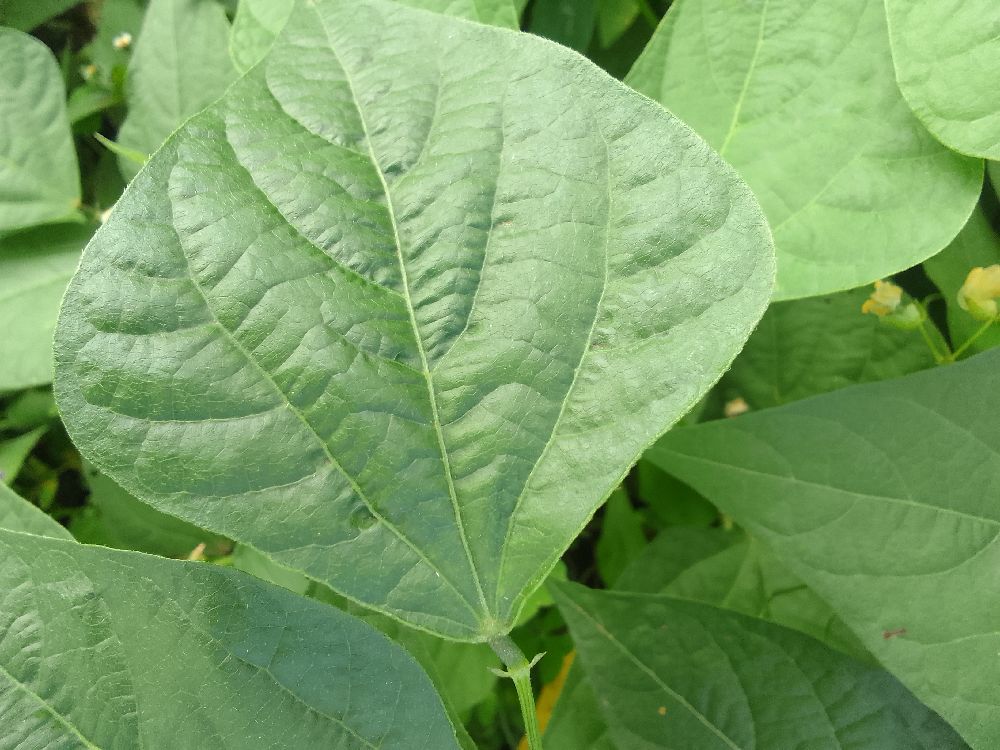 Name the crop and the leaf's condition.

common bean, healthy
